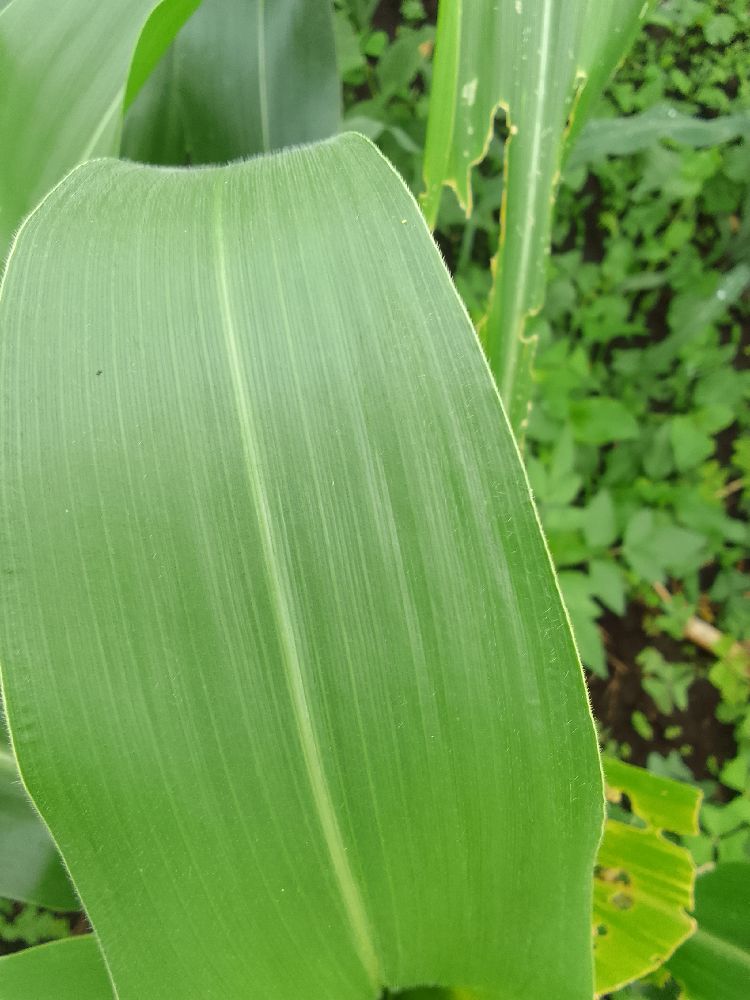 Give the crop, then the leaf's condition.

maize, healthy
